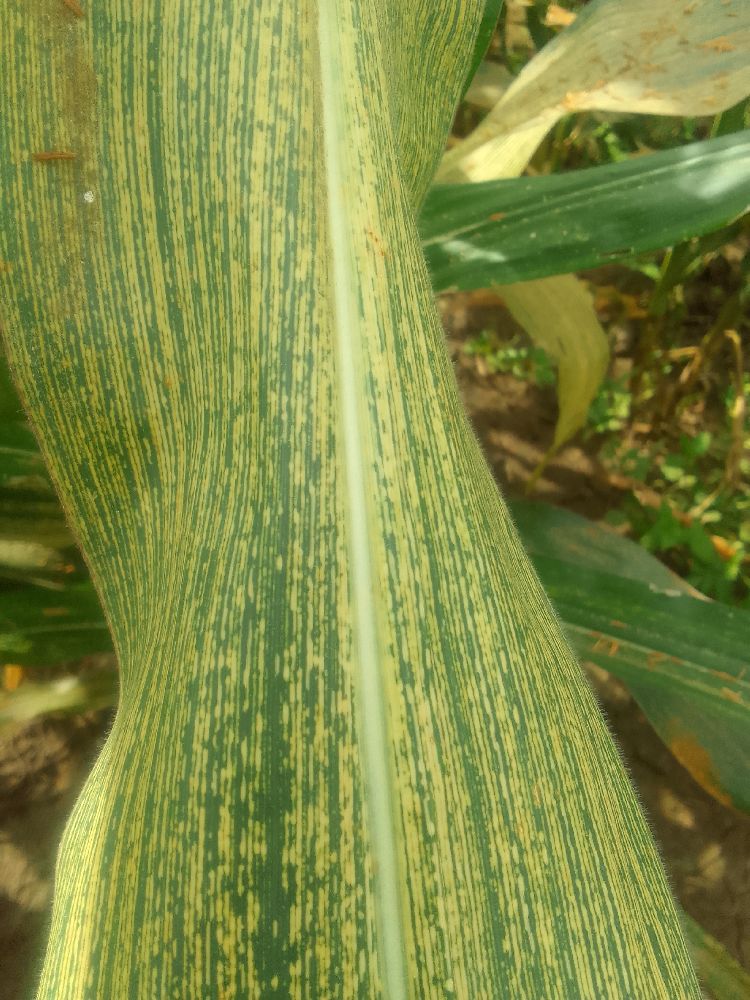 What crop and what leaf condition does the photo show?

maize, maize streak virus
